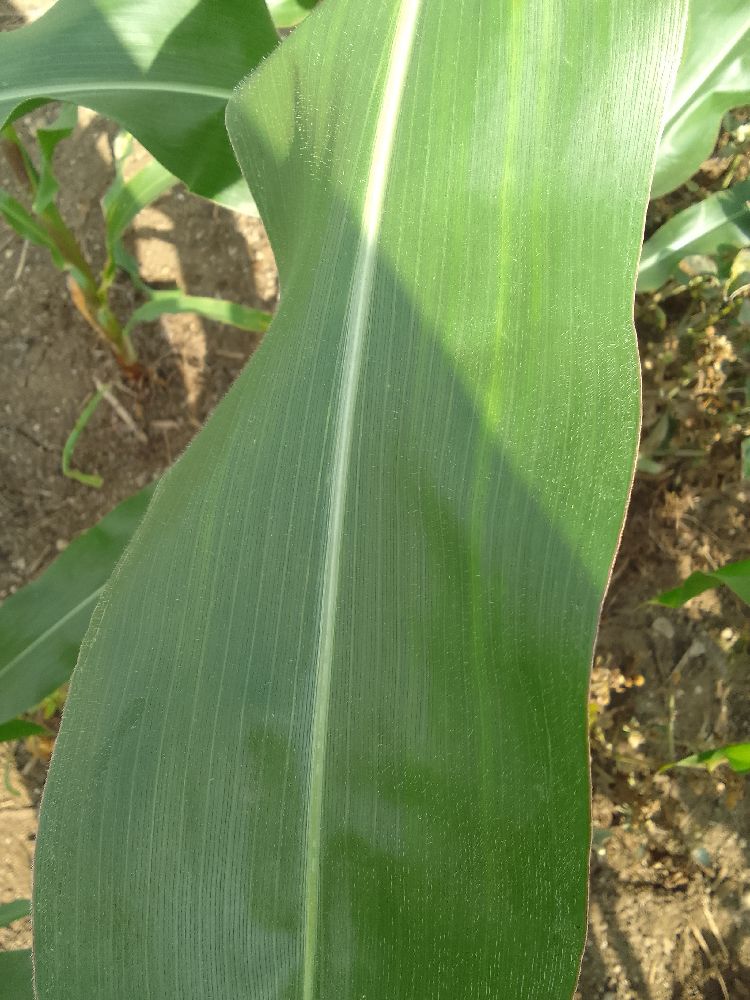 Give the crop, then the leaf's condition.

maize, healthy
